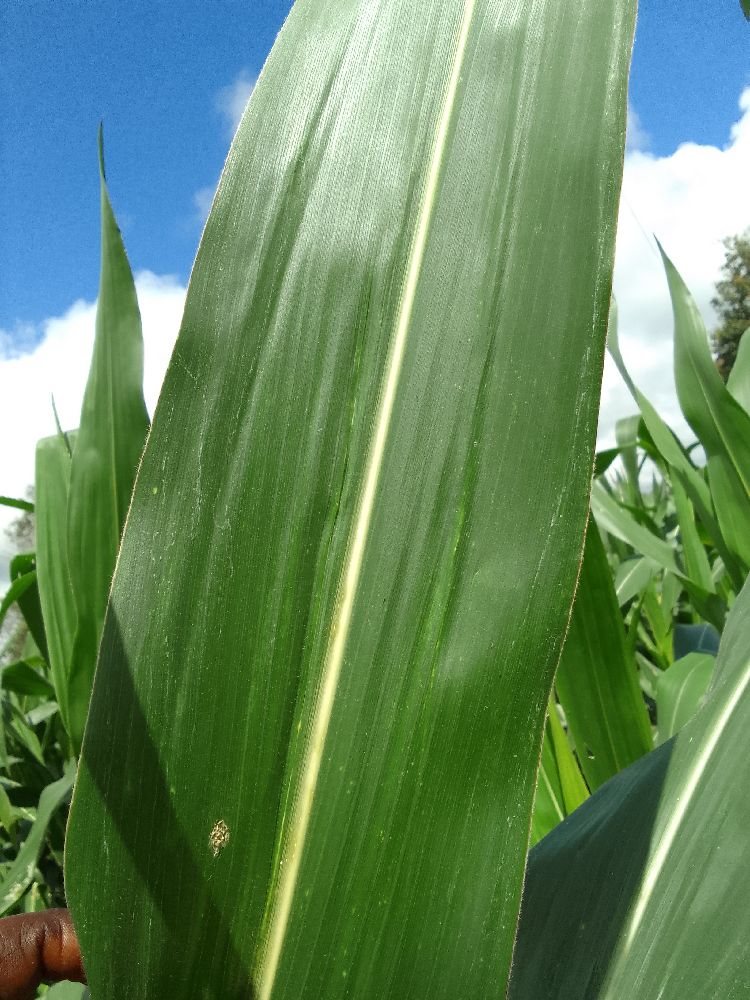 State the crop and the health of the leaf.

maize, healthy
